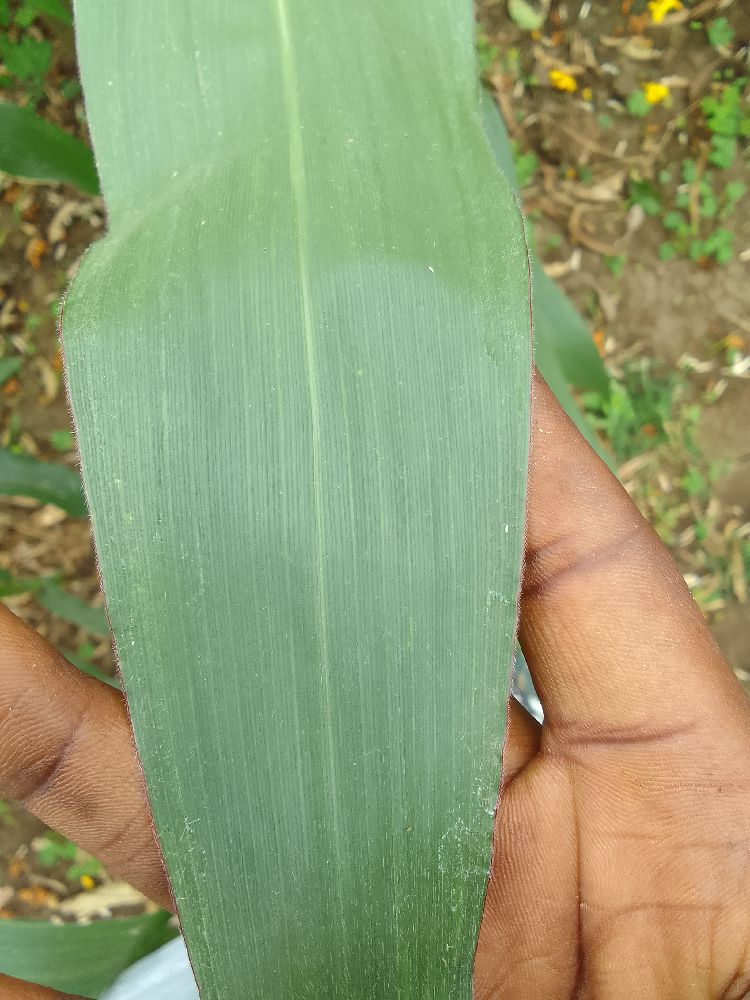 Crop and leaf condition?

maize, healthy
